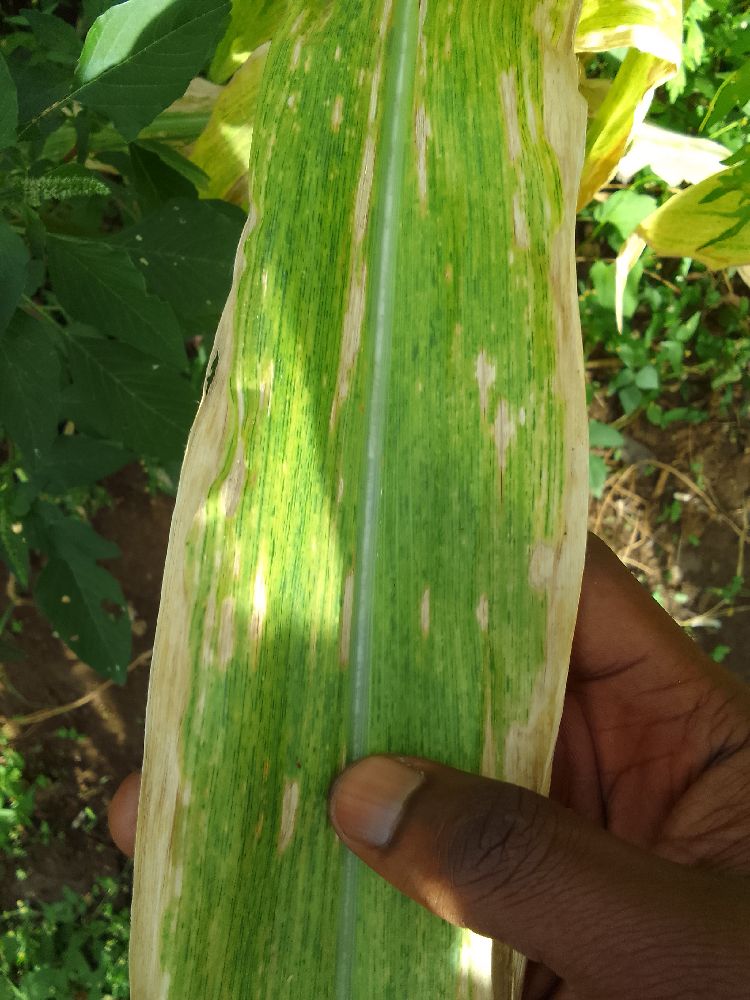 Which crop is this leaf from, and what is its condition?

maize, maize lethal necrosis
